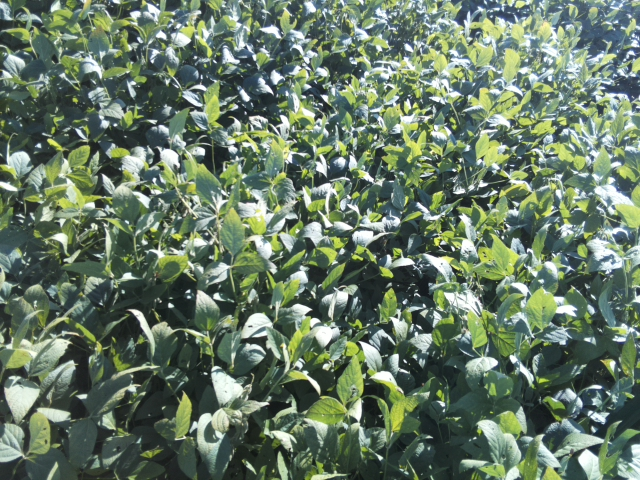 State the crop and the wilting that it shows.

soybean, leaflets folding inward at secondary pulvinus with no turgor loss in leaflets or petioles
